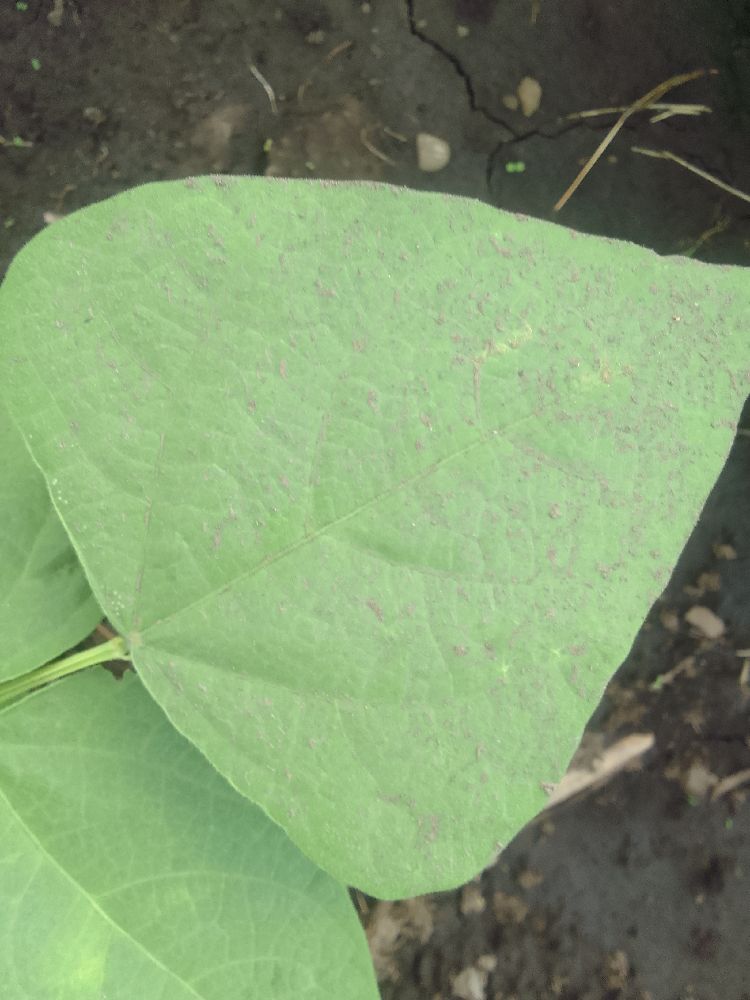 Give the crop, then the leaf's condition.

common bean, healthy
